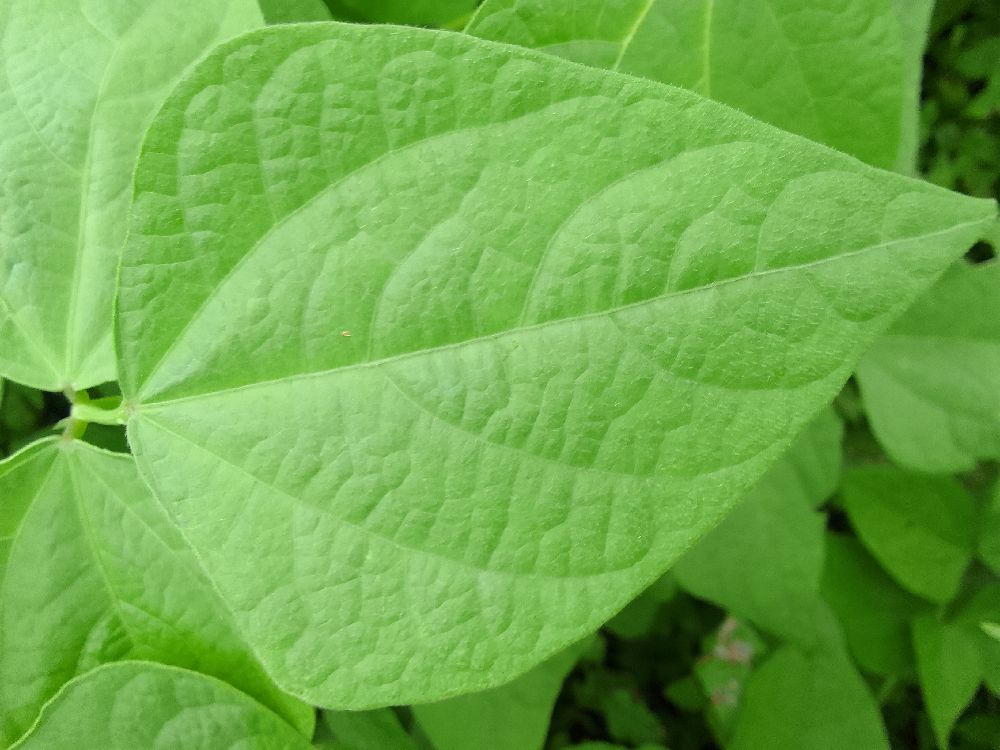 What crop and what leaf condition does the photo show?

common bean, healthy
